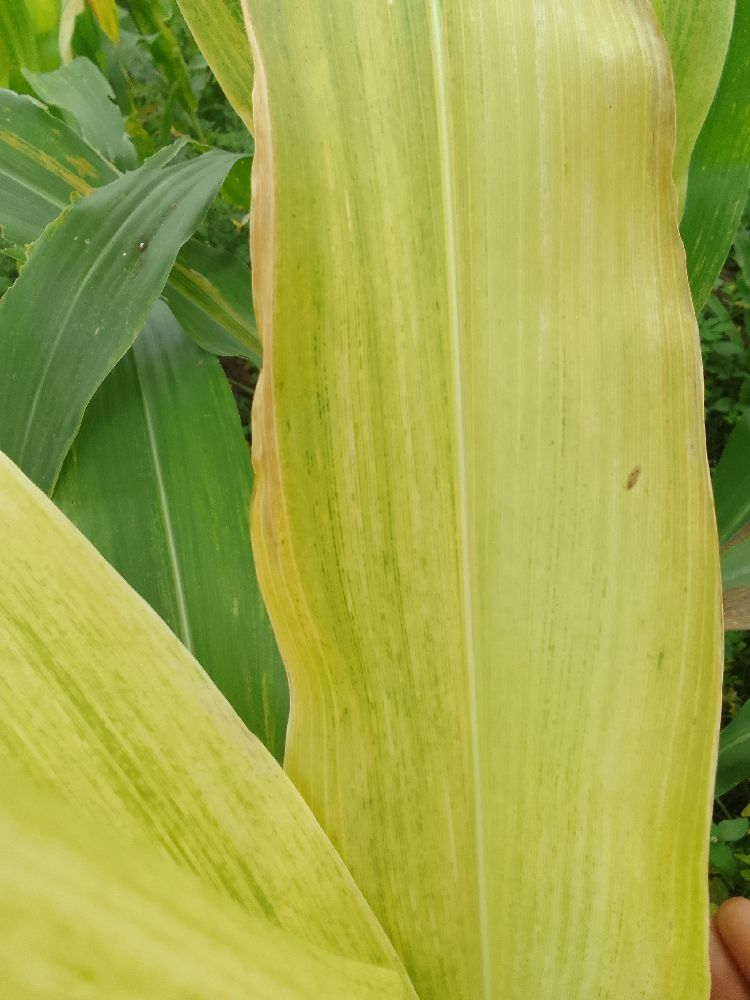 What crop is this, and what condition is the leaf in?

maize, maize lethal necrosis
